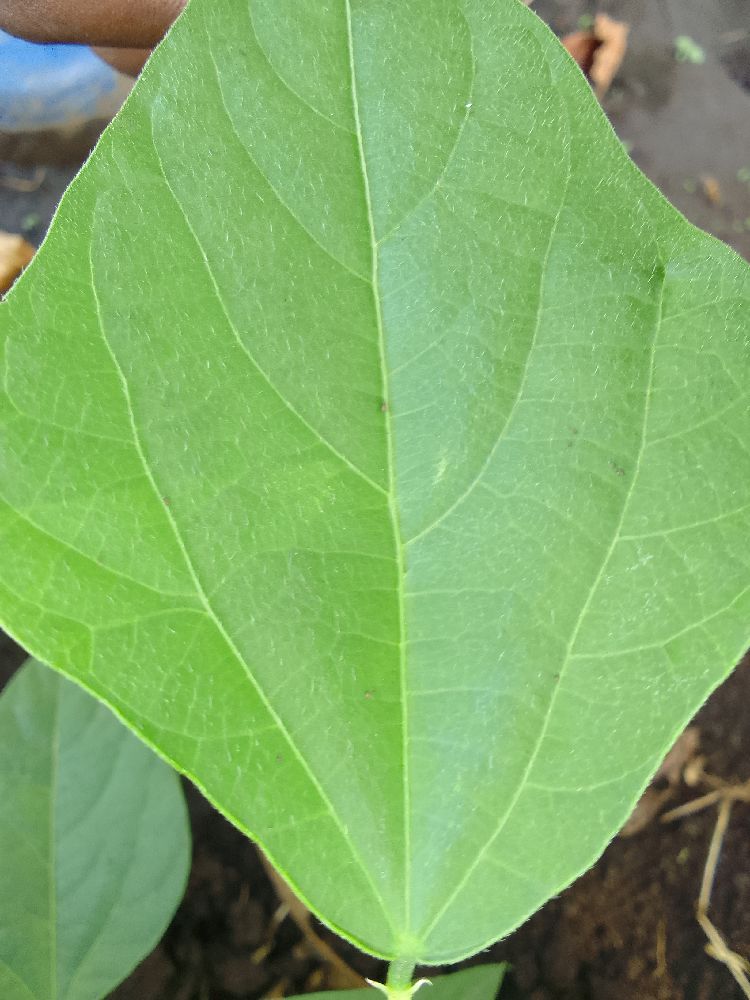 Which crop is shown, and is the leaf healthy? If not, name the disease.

common bean, healthy
